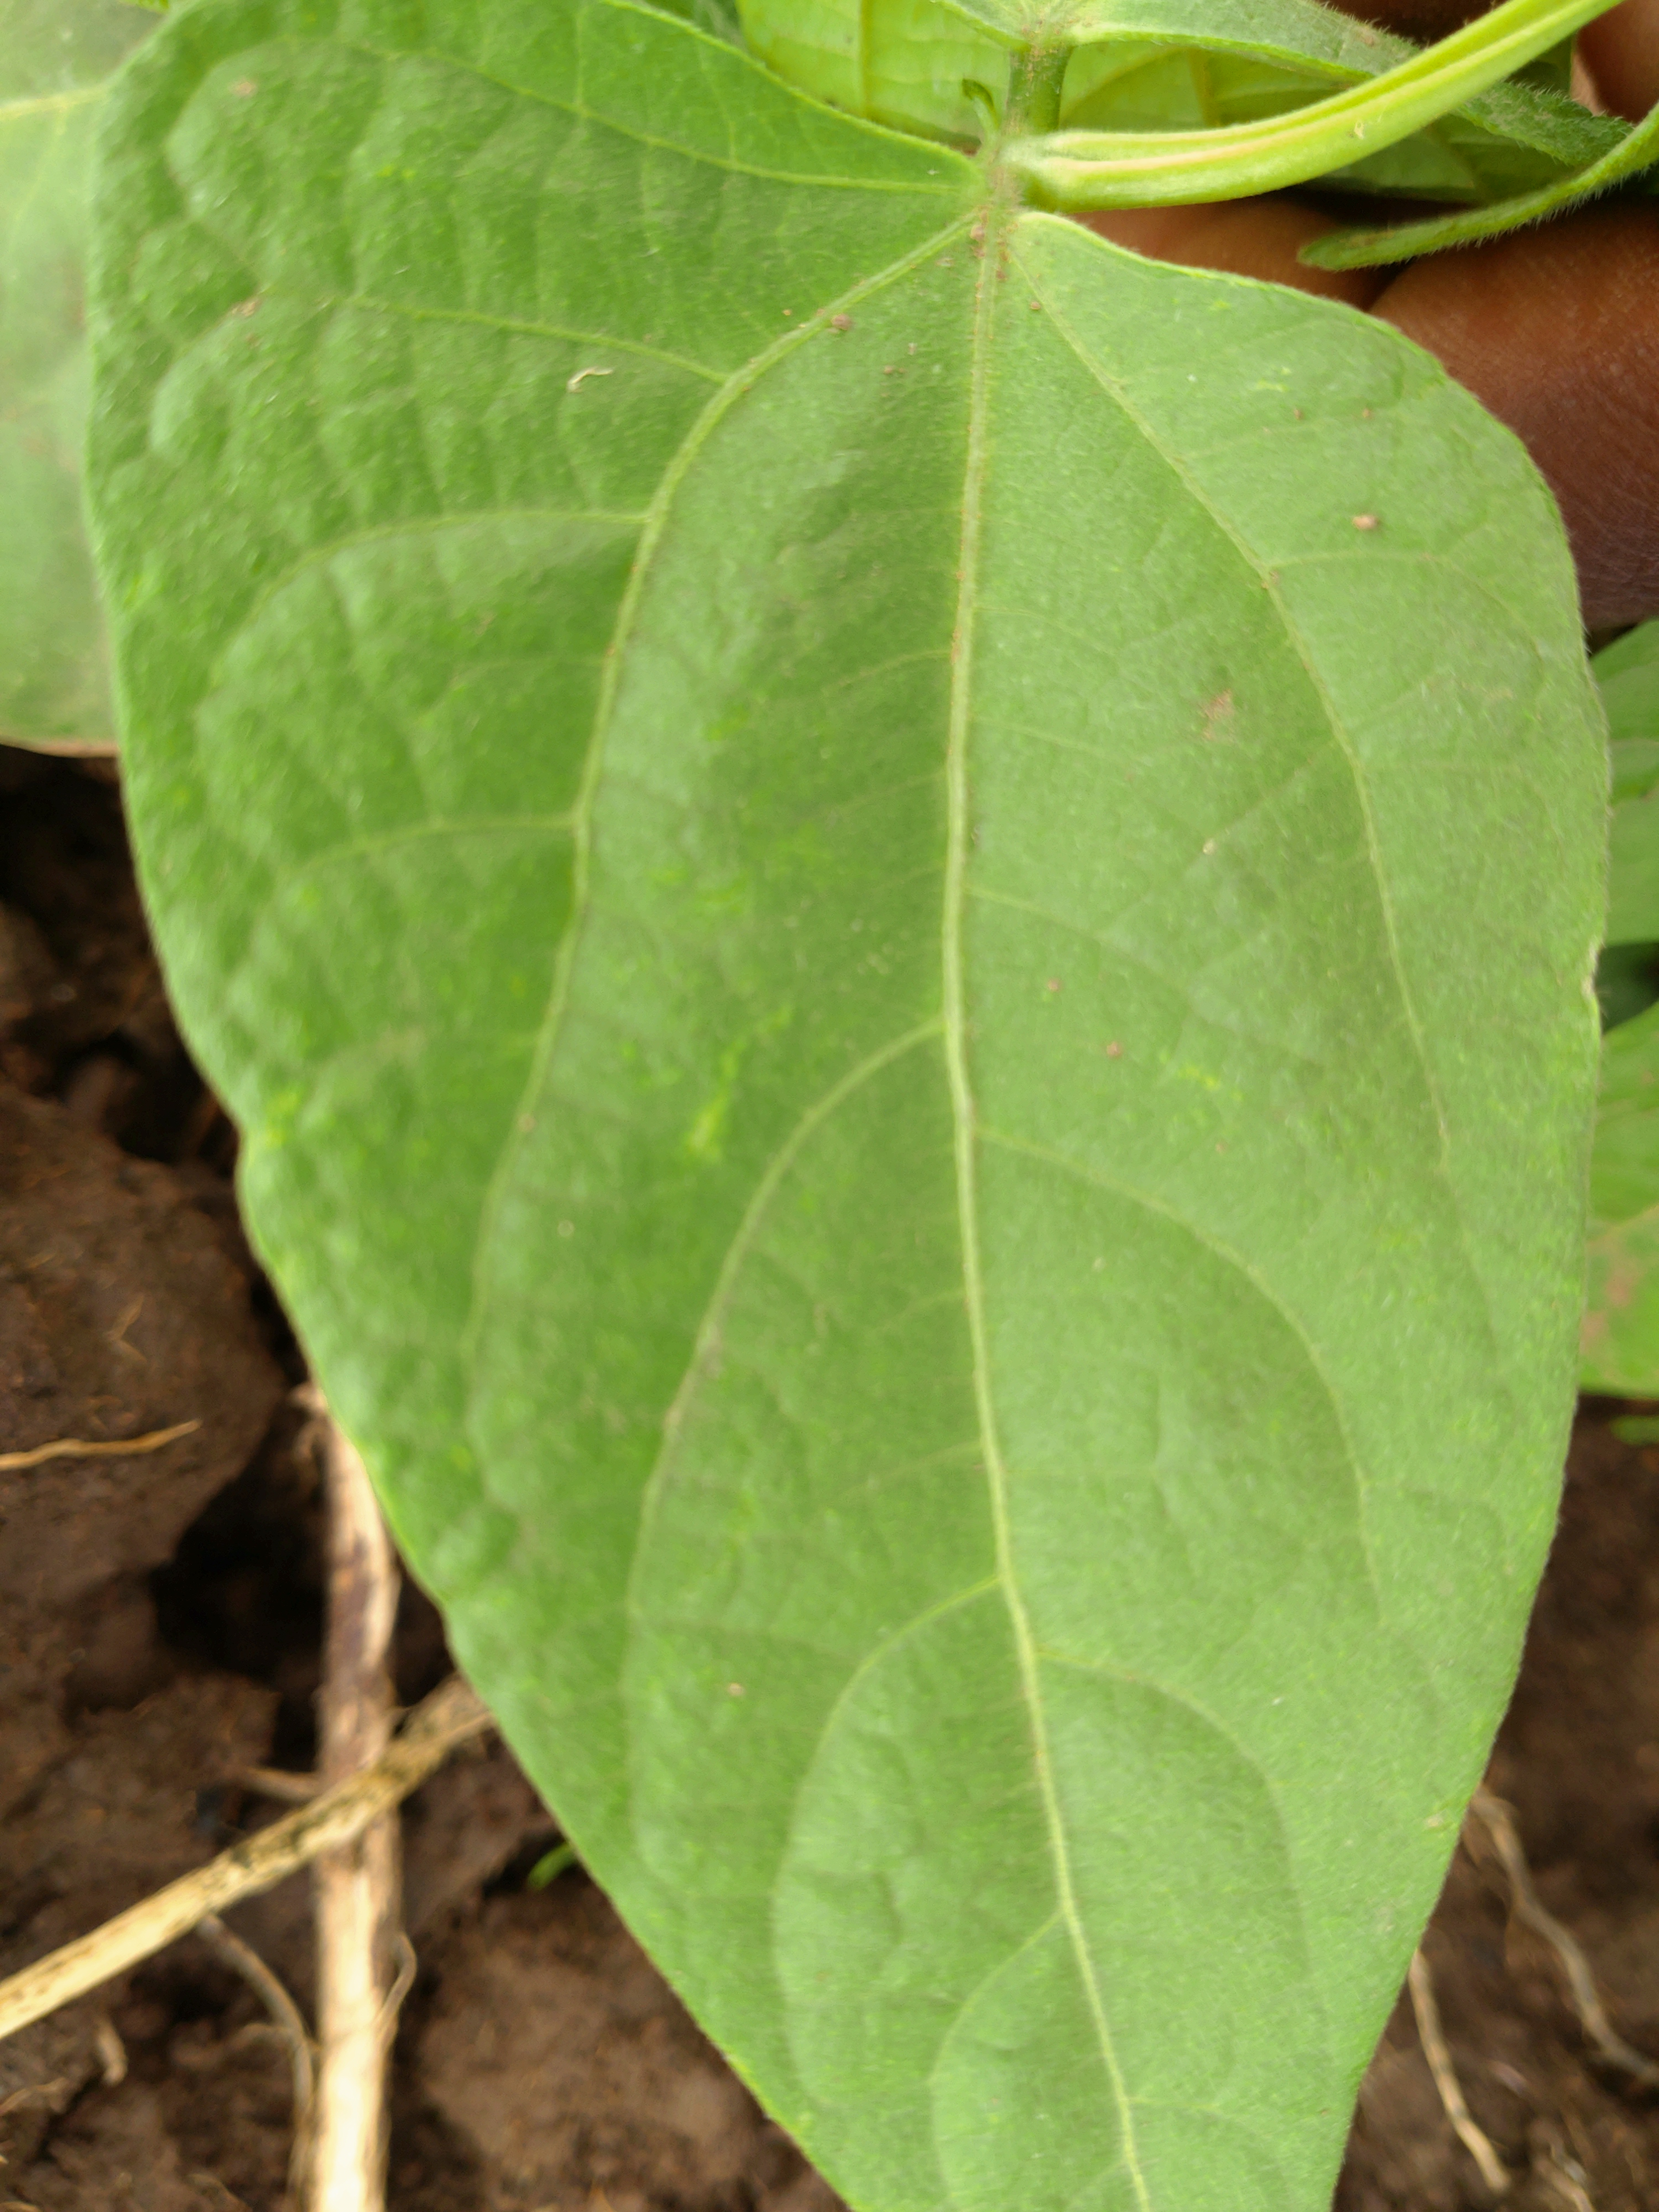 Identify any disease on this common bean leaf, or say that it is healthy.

healthy
